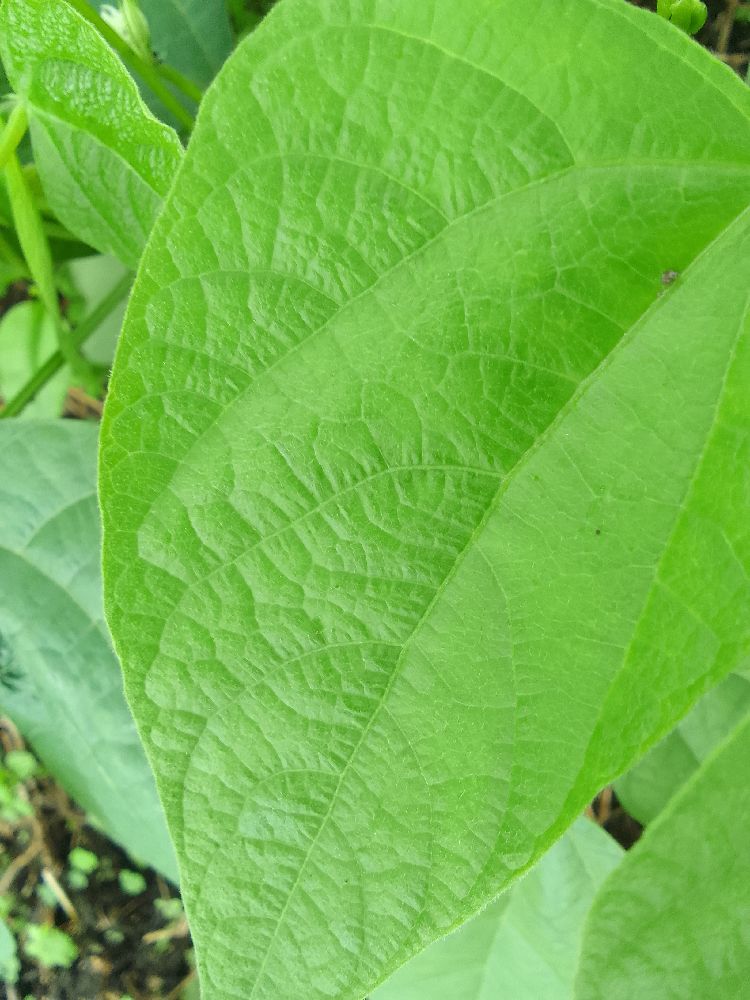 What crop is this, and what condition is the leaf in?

common bean, healthy
